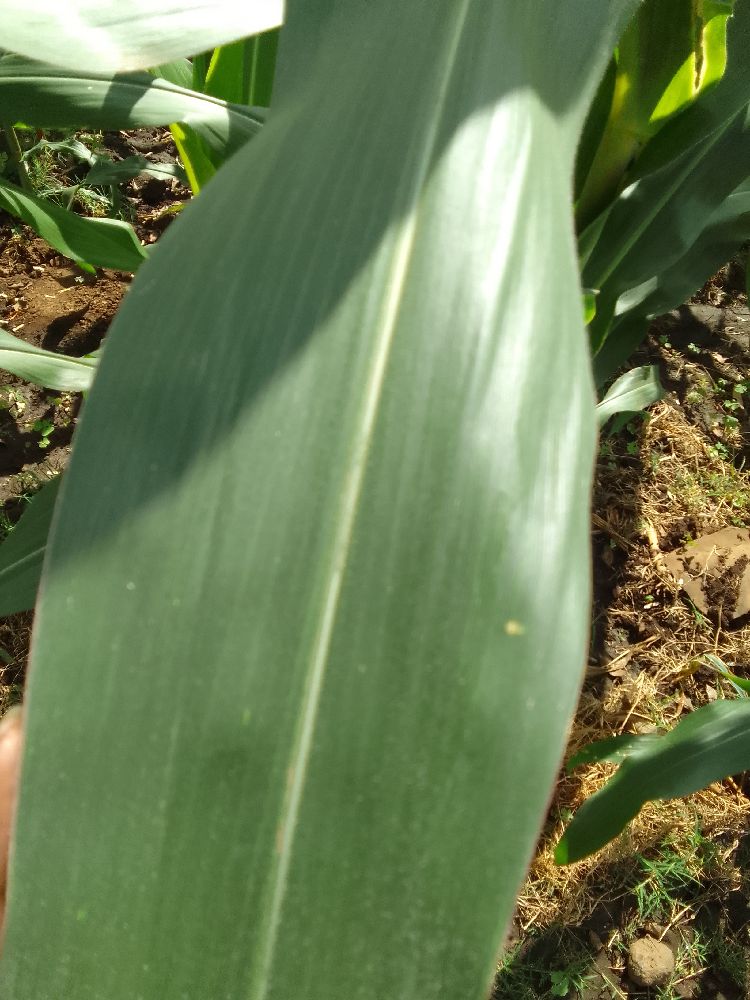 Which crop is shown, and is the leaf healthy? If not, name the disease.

maize, healthy
